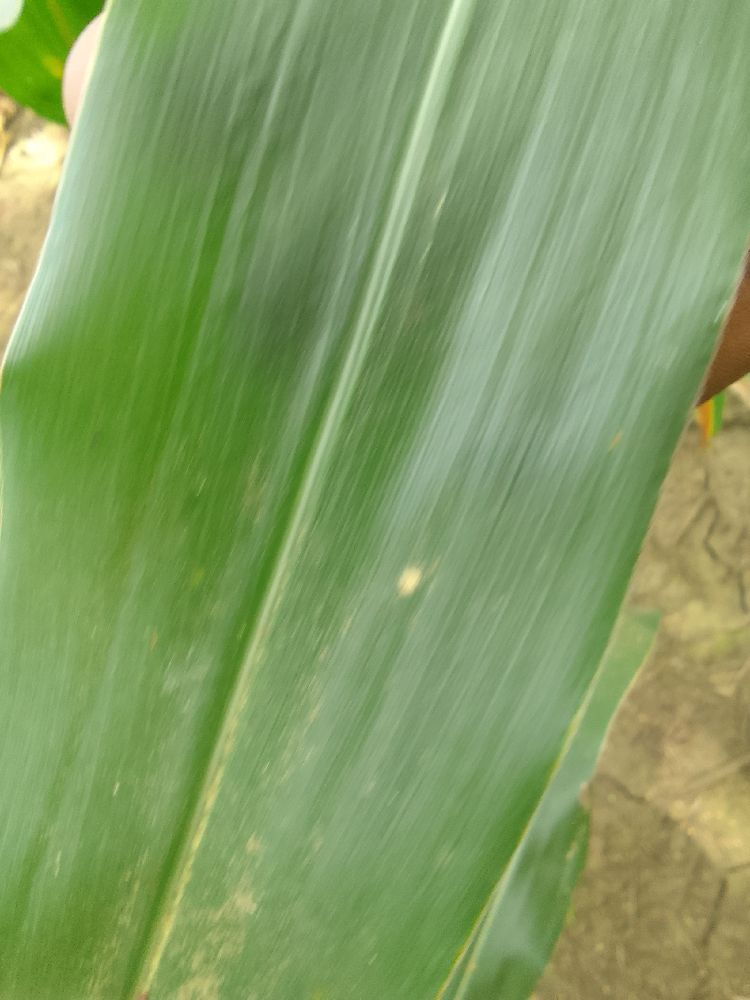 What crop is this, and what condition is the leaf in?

maize, healthy
